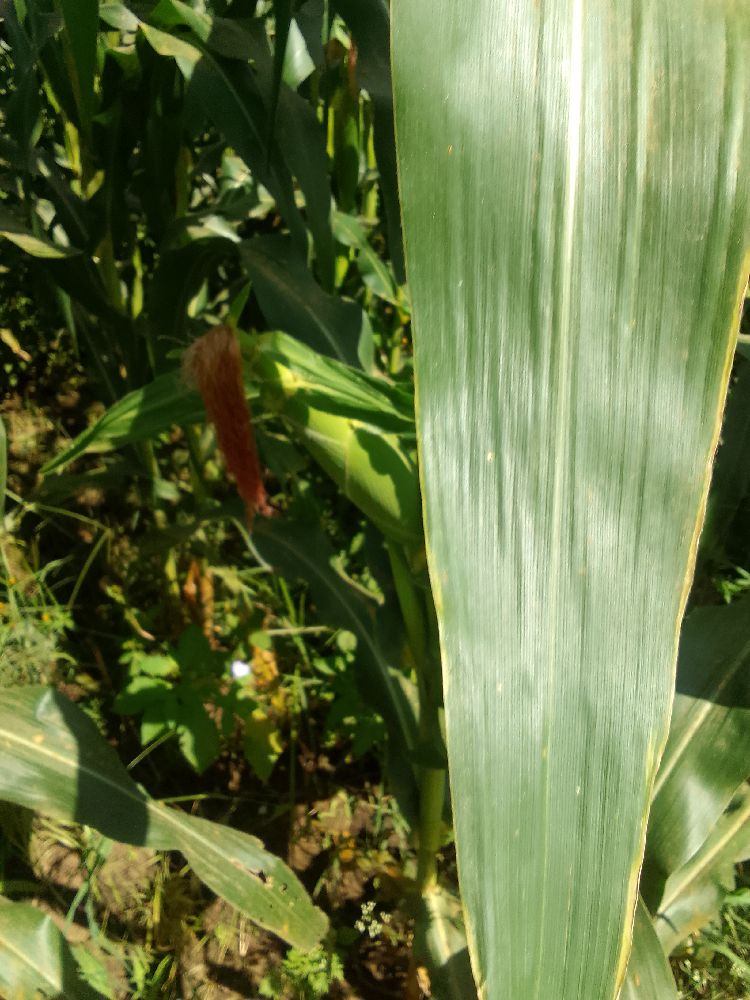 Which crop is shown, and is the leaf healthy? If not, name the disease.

maize, healthy
